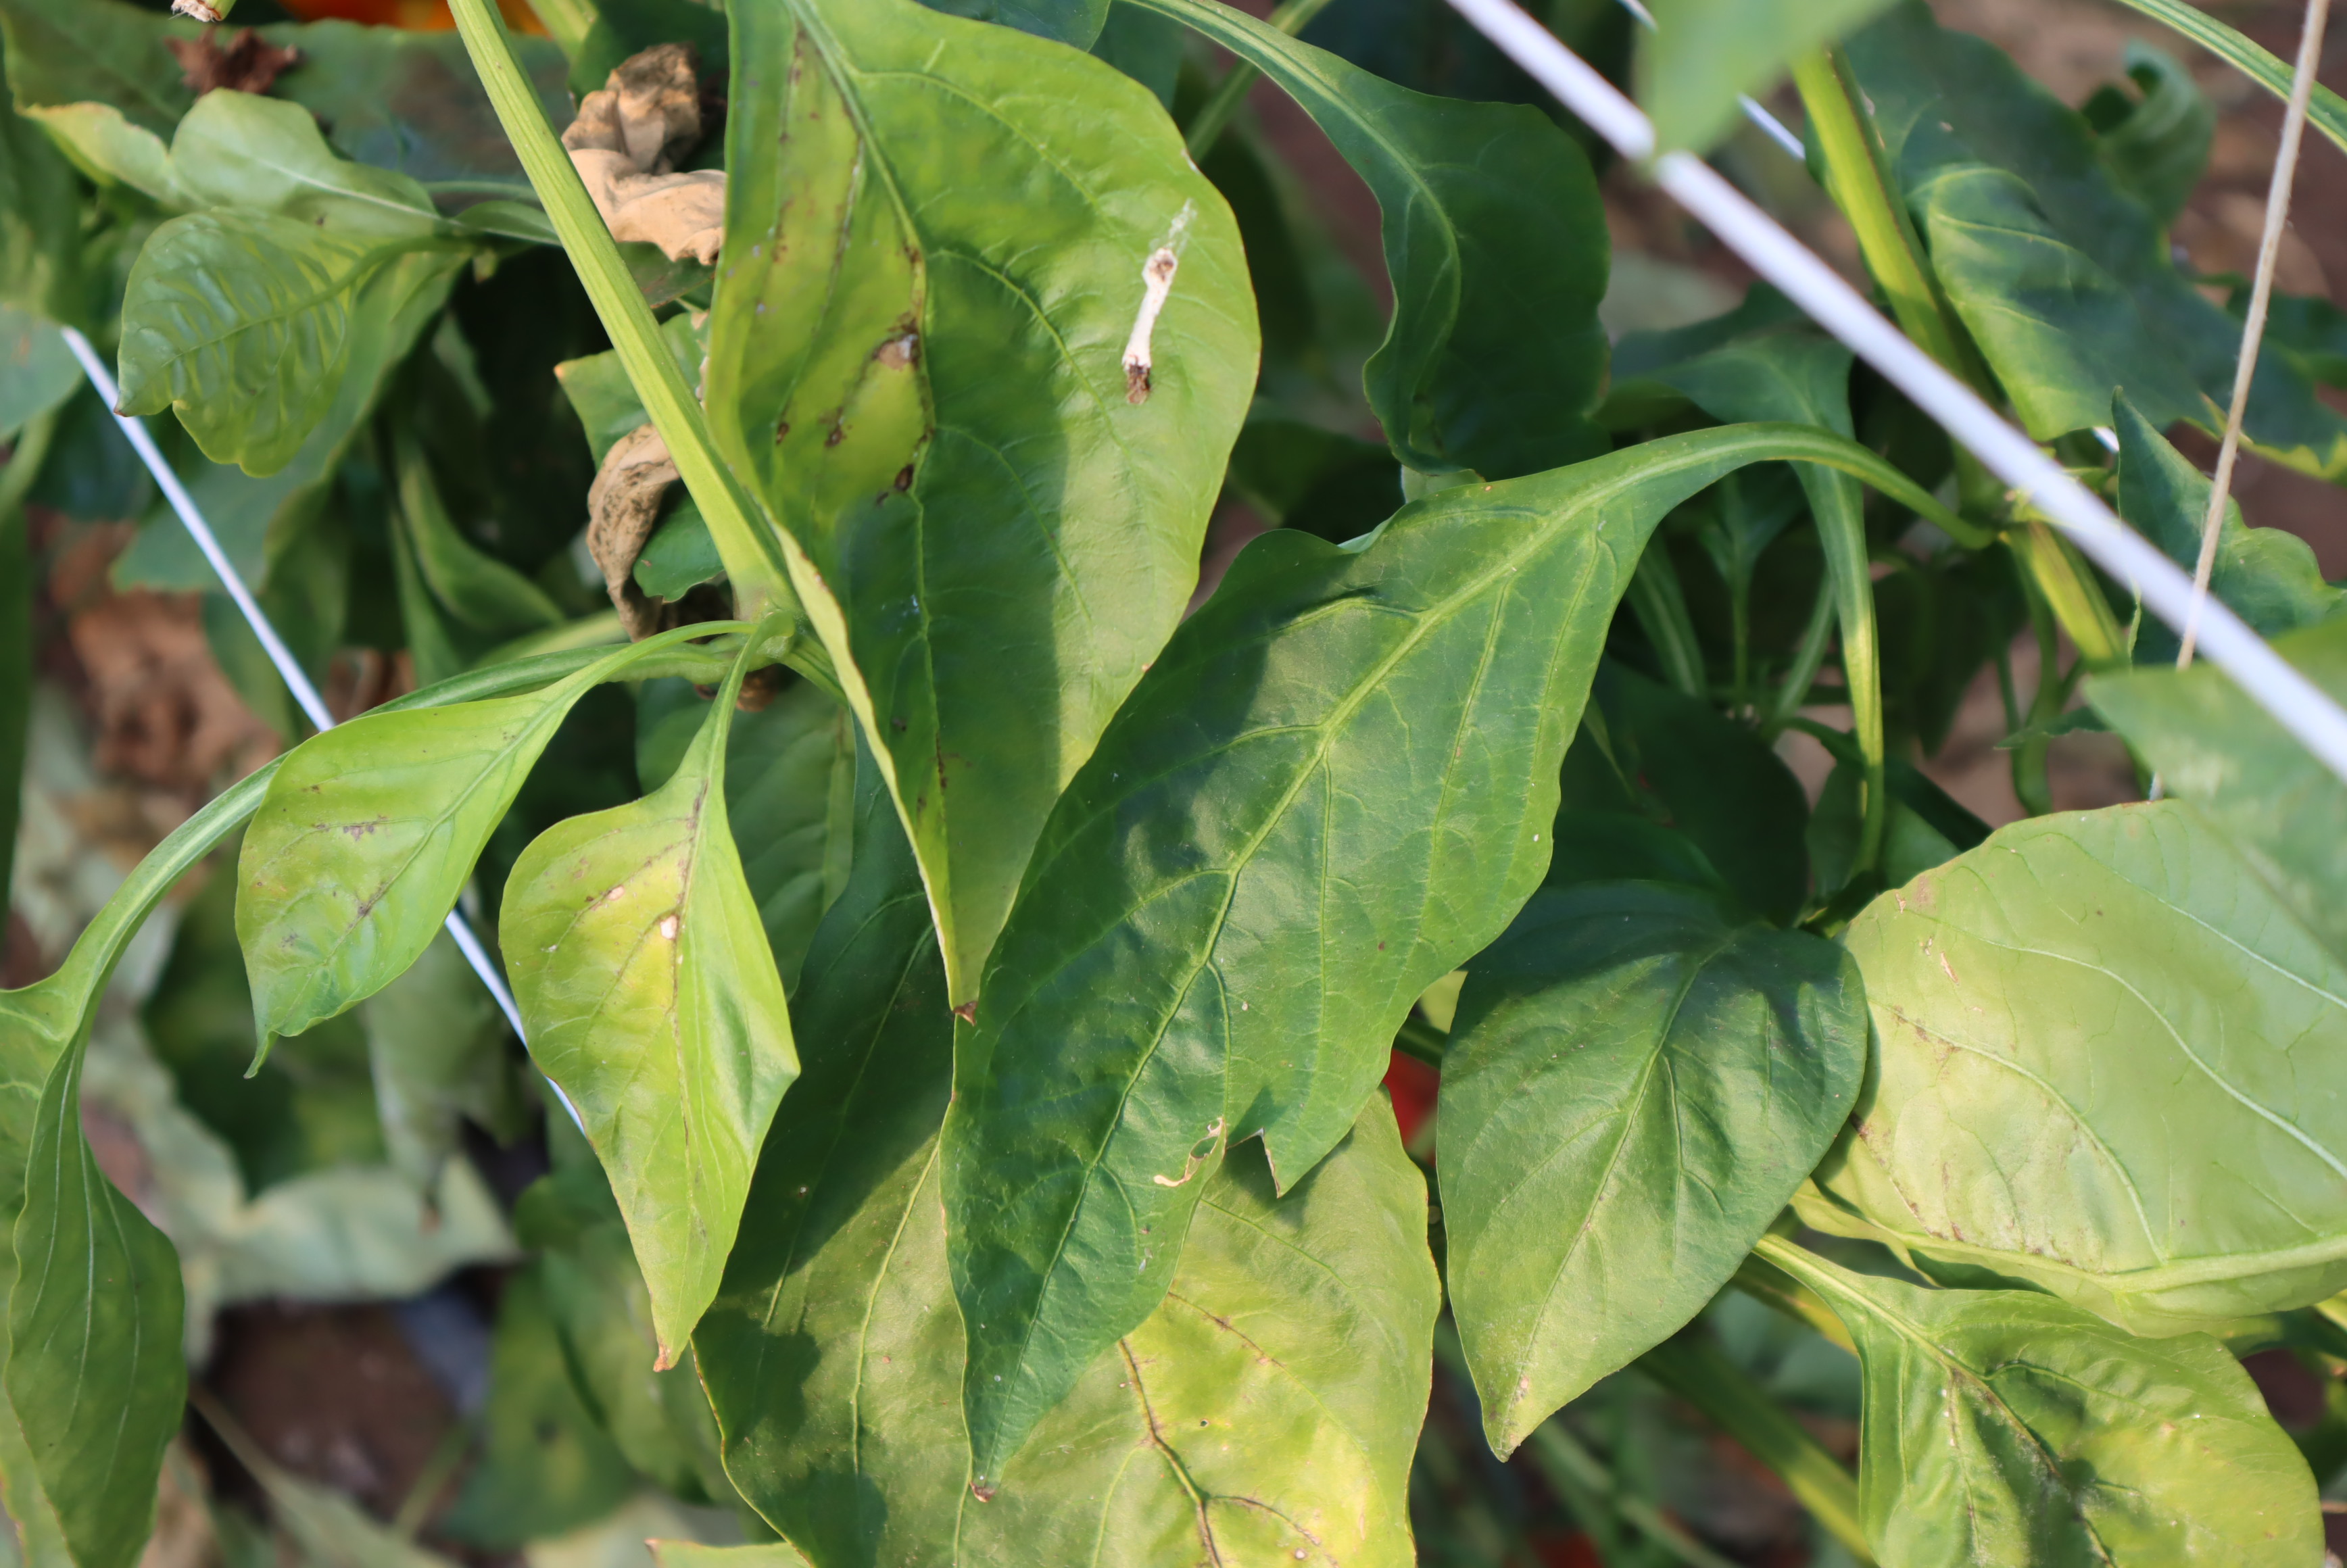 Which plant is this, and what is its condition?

bell pepper, downy mildew, thrips
